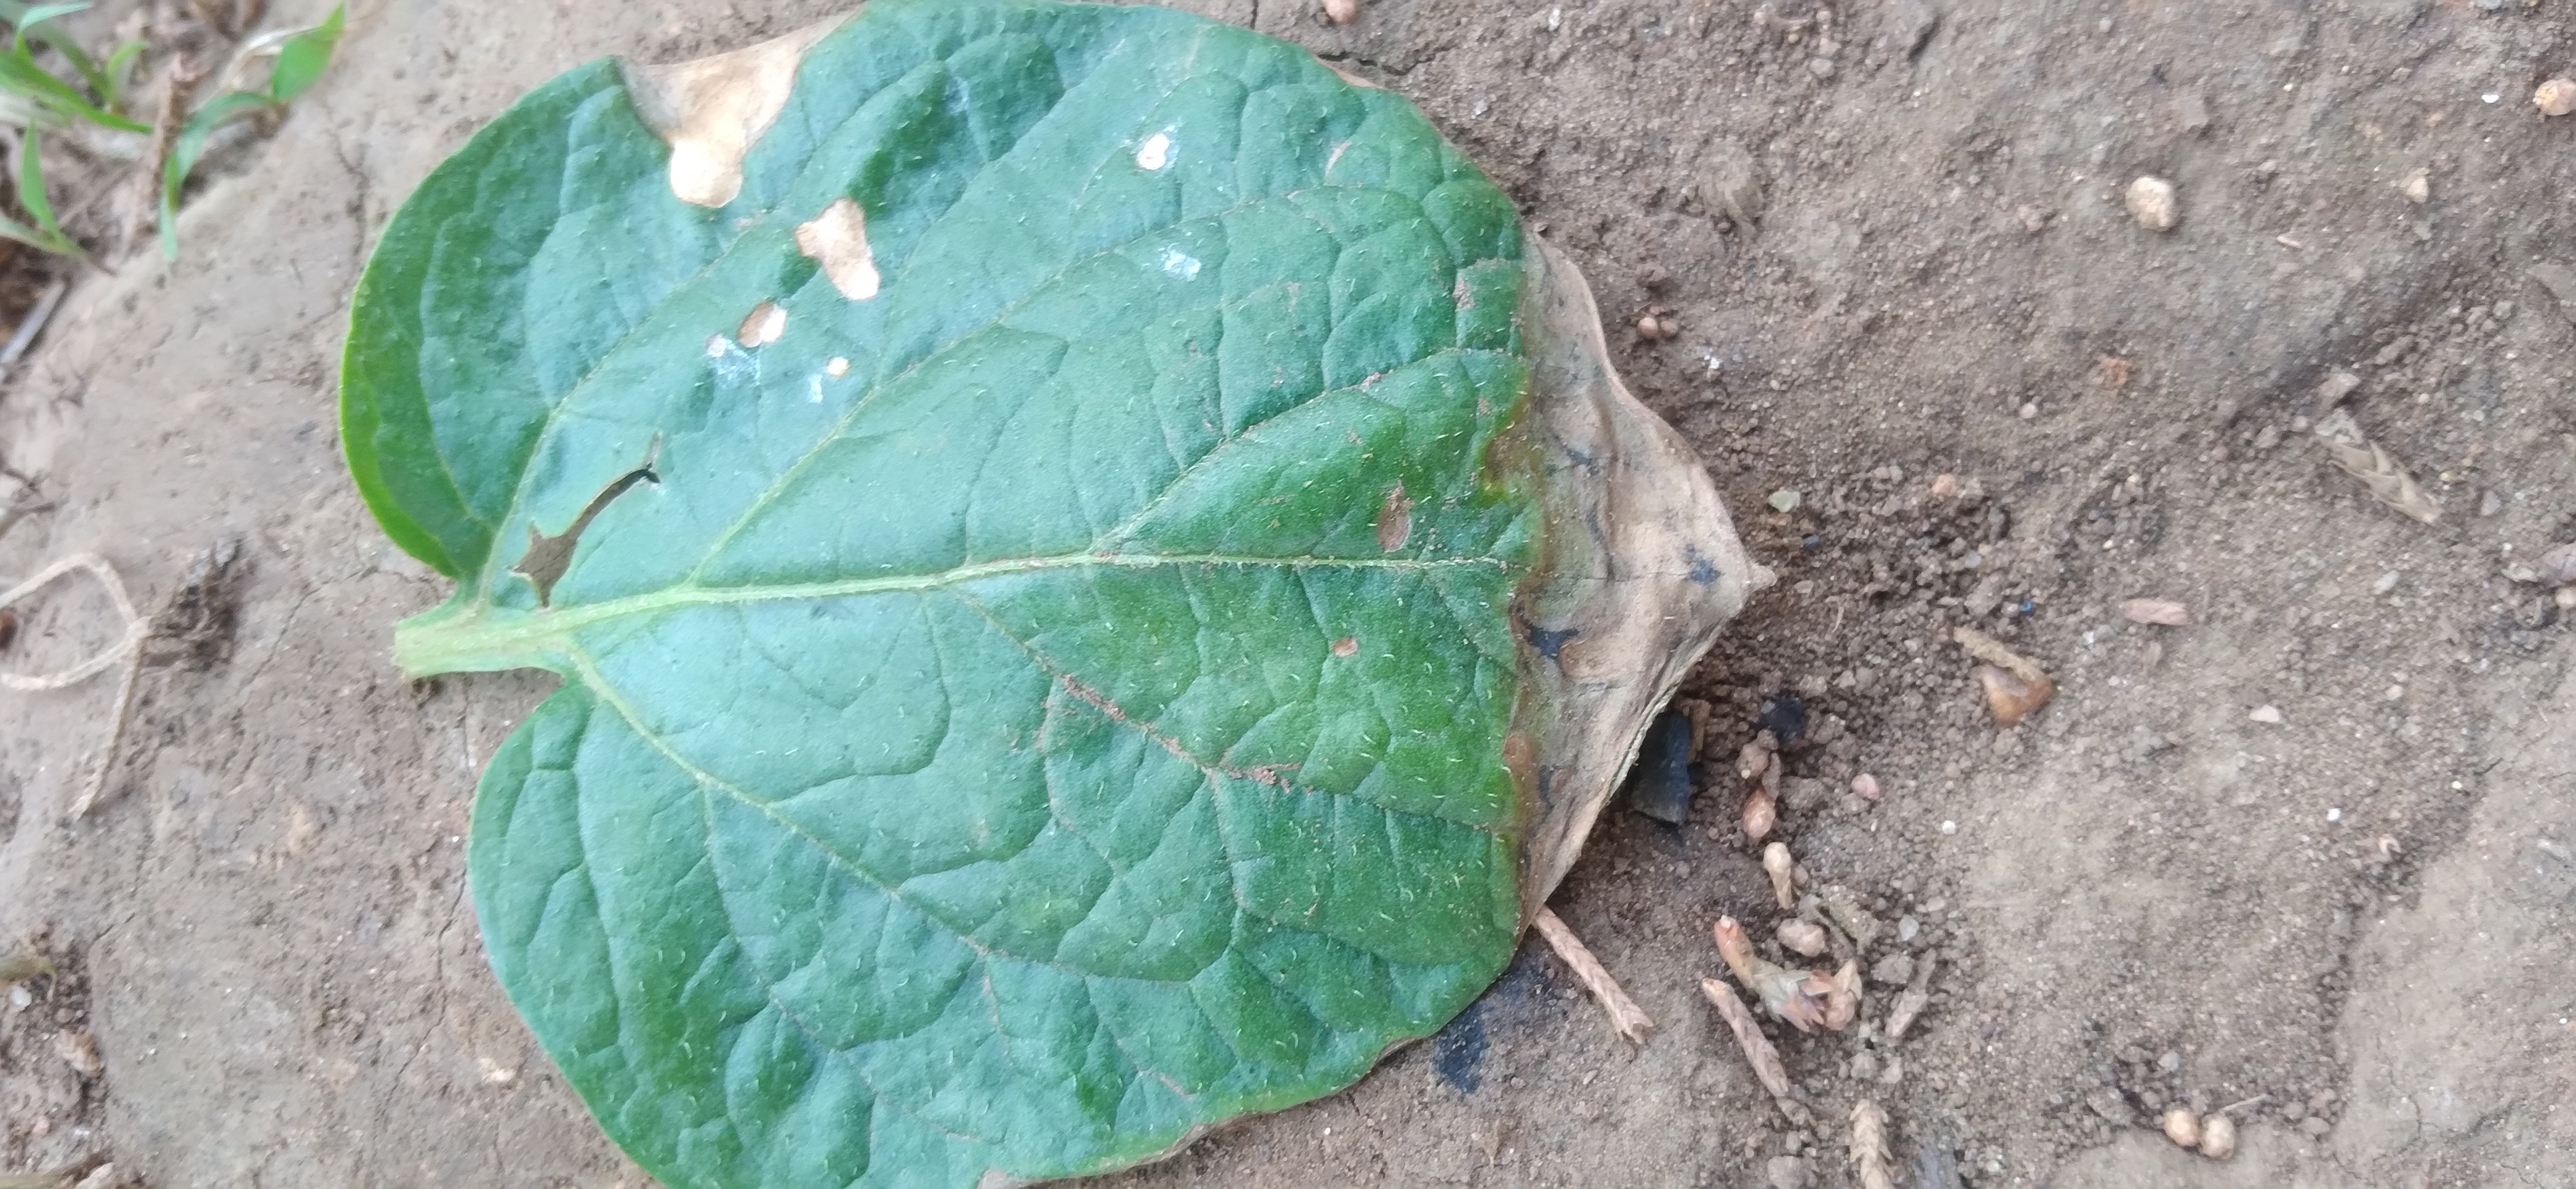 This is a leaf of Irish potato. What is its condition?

early blight
